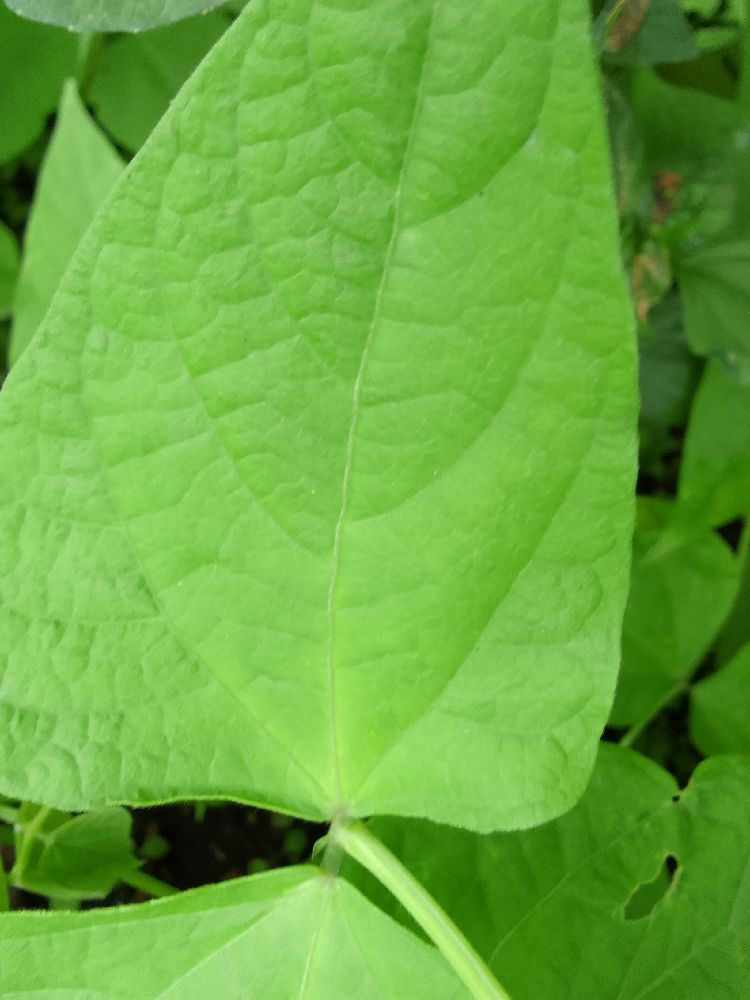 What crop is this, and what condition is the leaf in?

common bean, healthy
